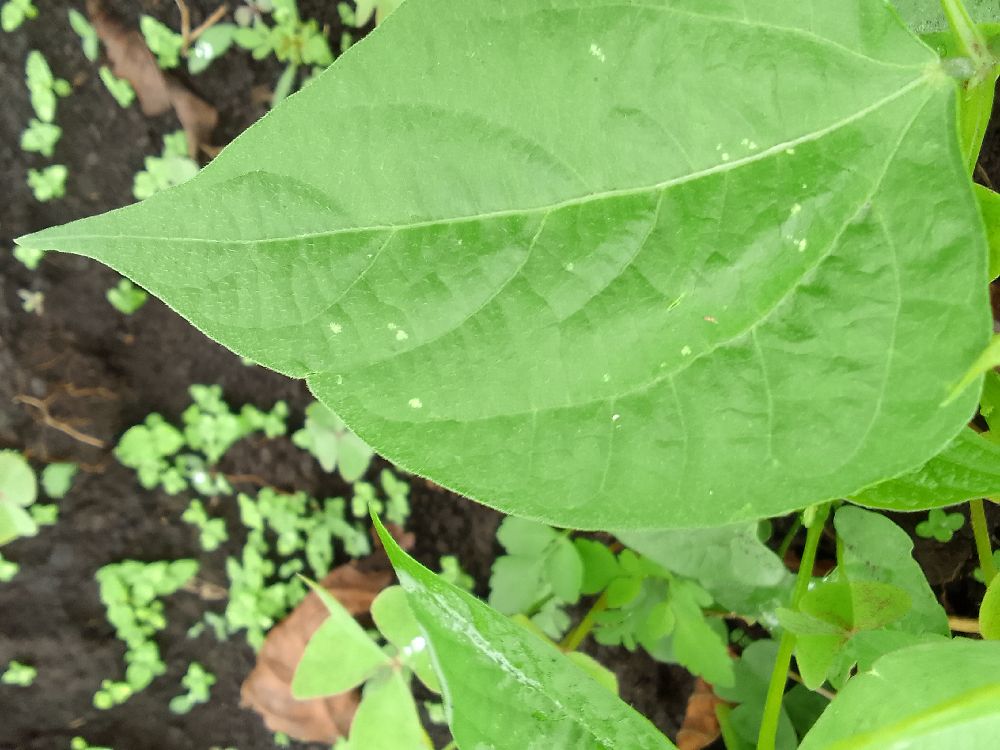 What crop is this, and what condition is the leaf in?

common bean, healthy
